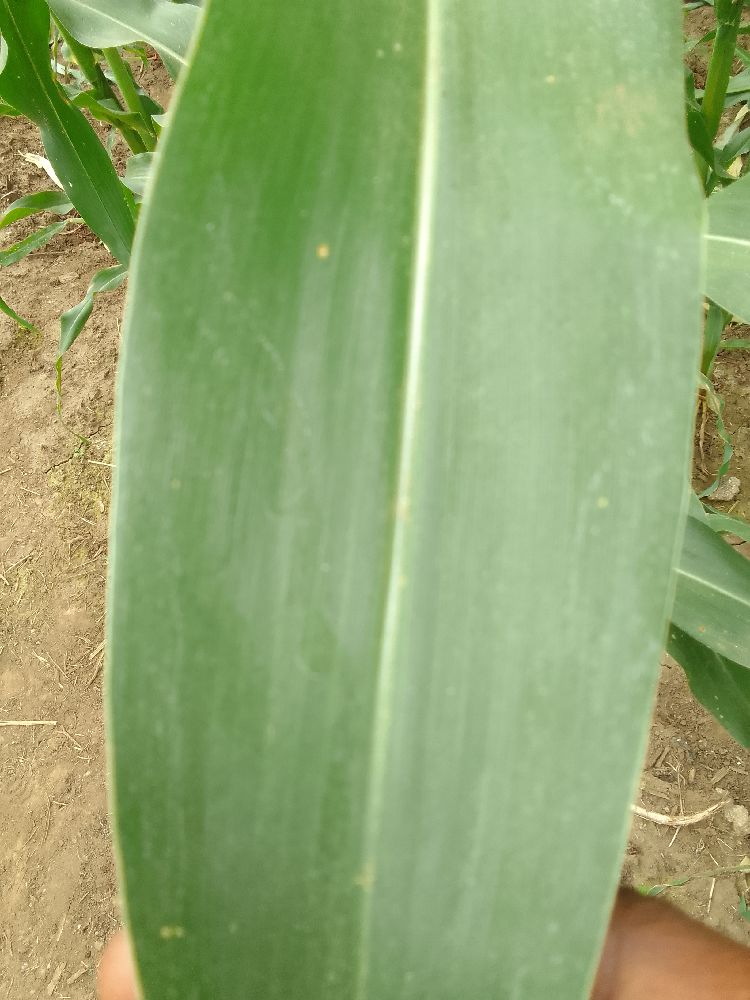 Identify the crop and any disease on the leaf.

maize, healthy
